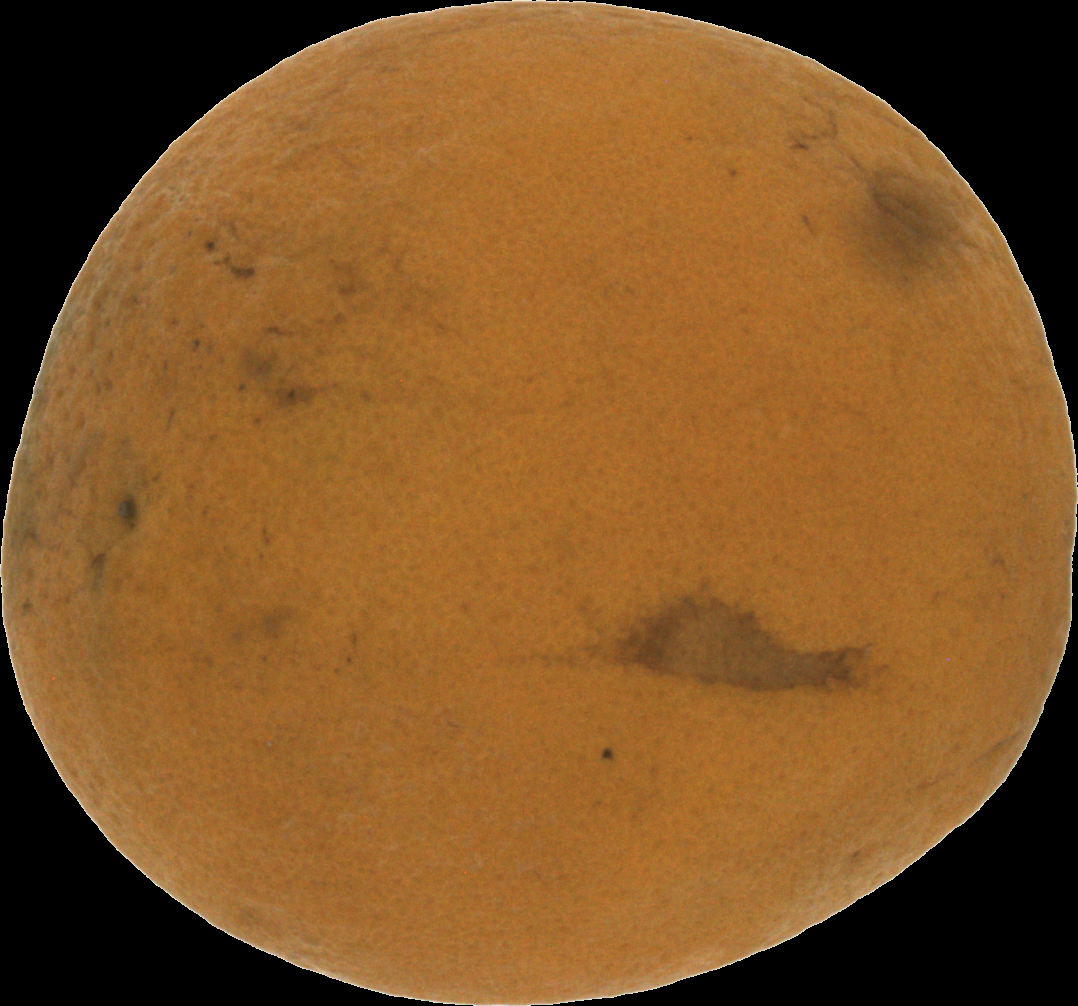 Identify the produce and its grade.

orange, bad
